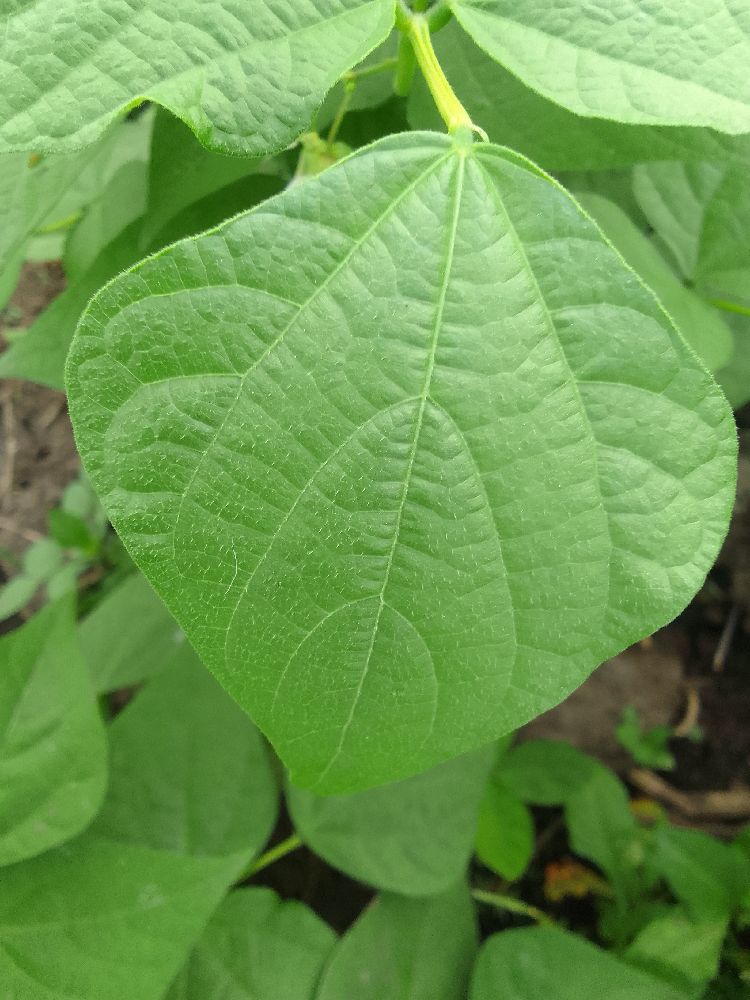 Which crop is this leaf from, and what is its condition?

common bean, healthy
